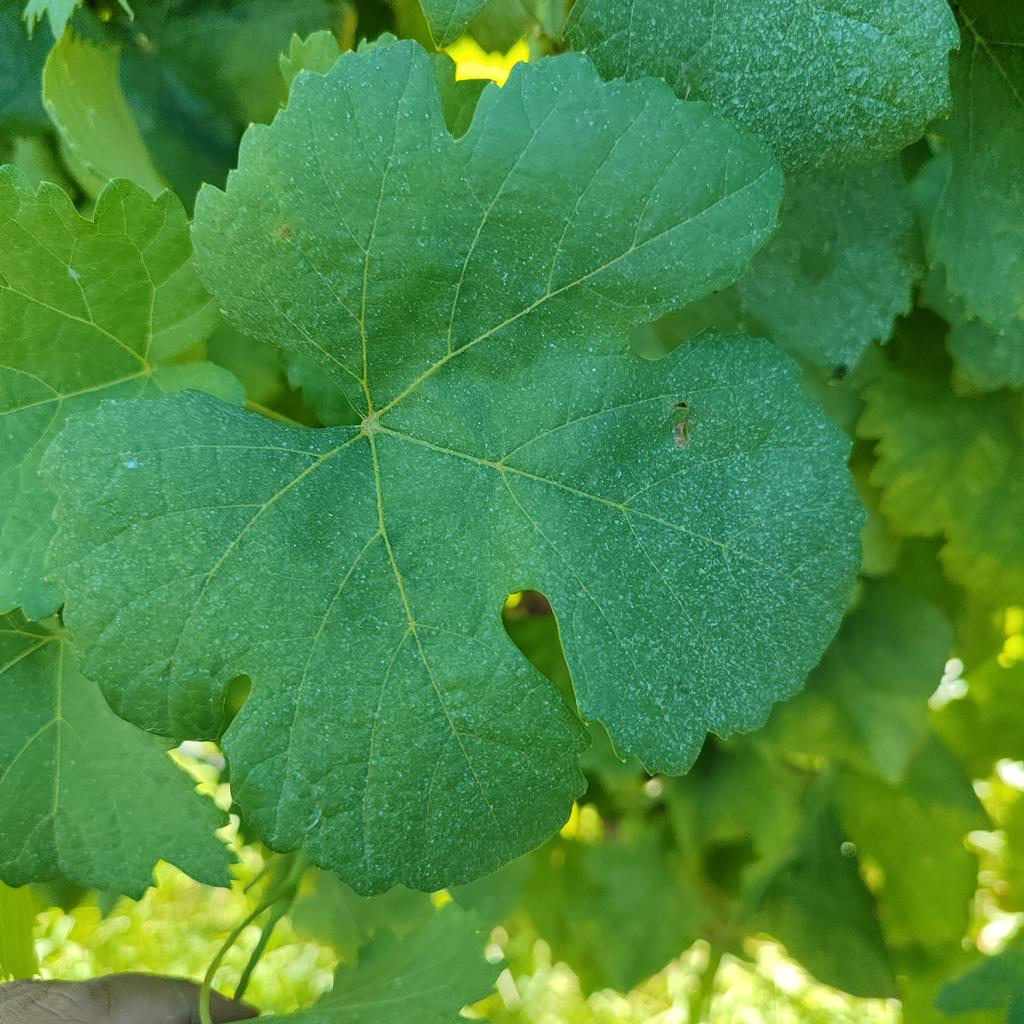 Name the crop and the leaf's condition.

grapevine, healthy
